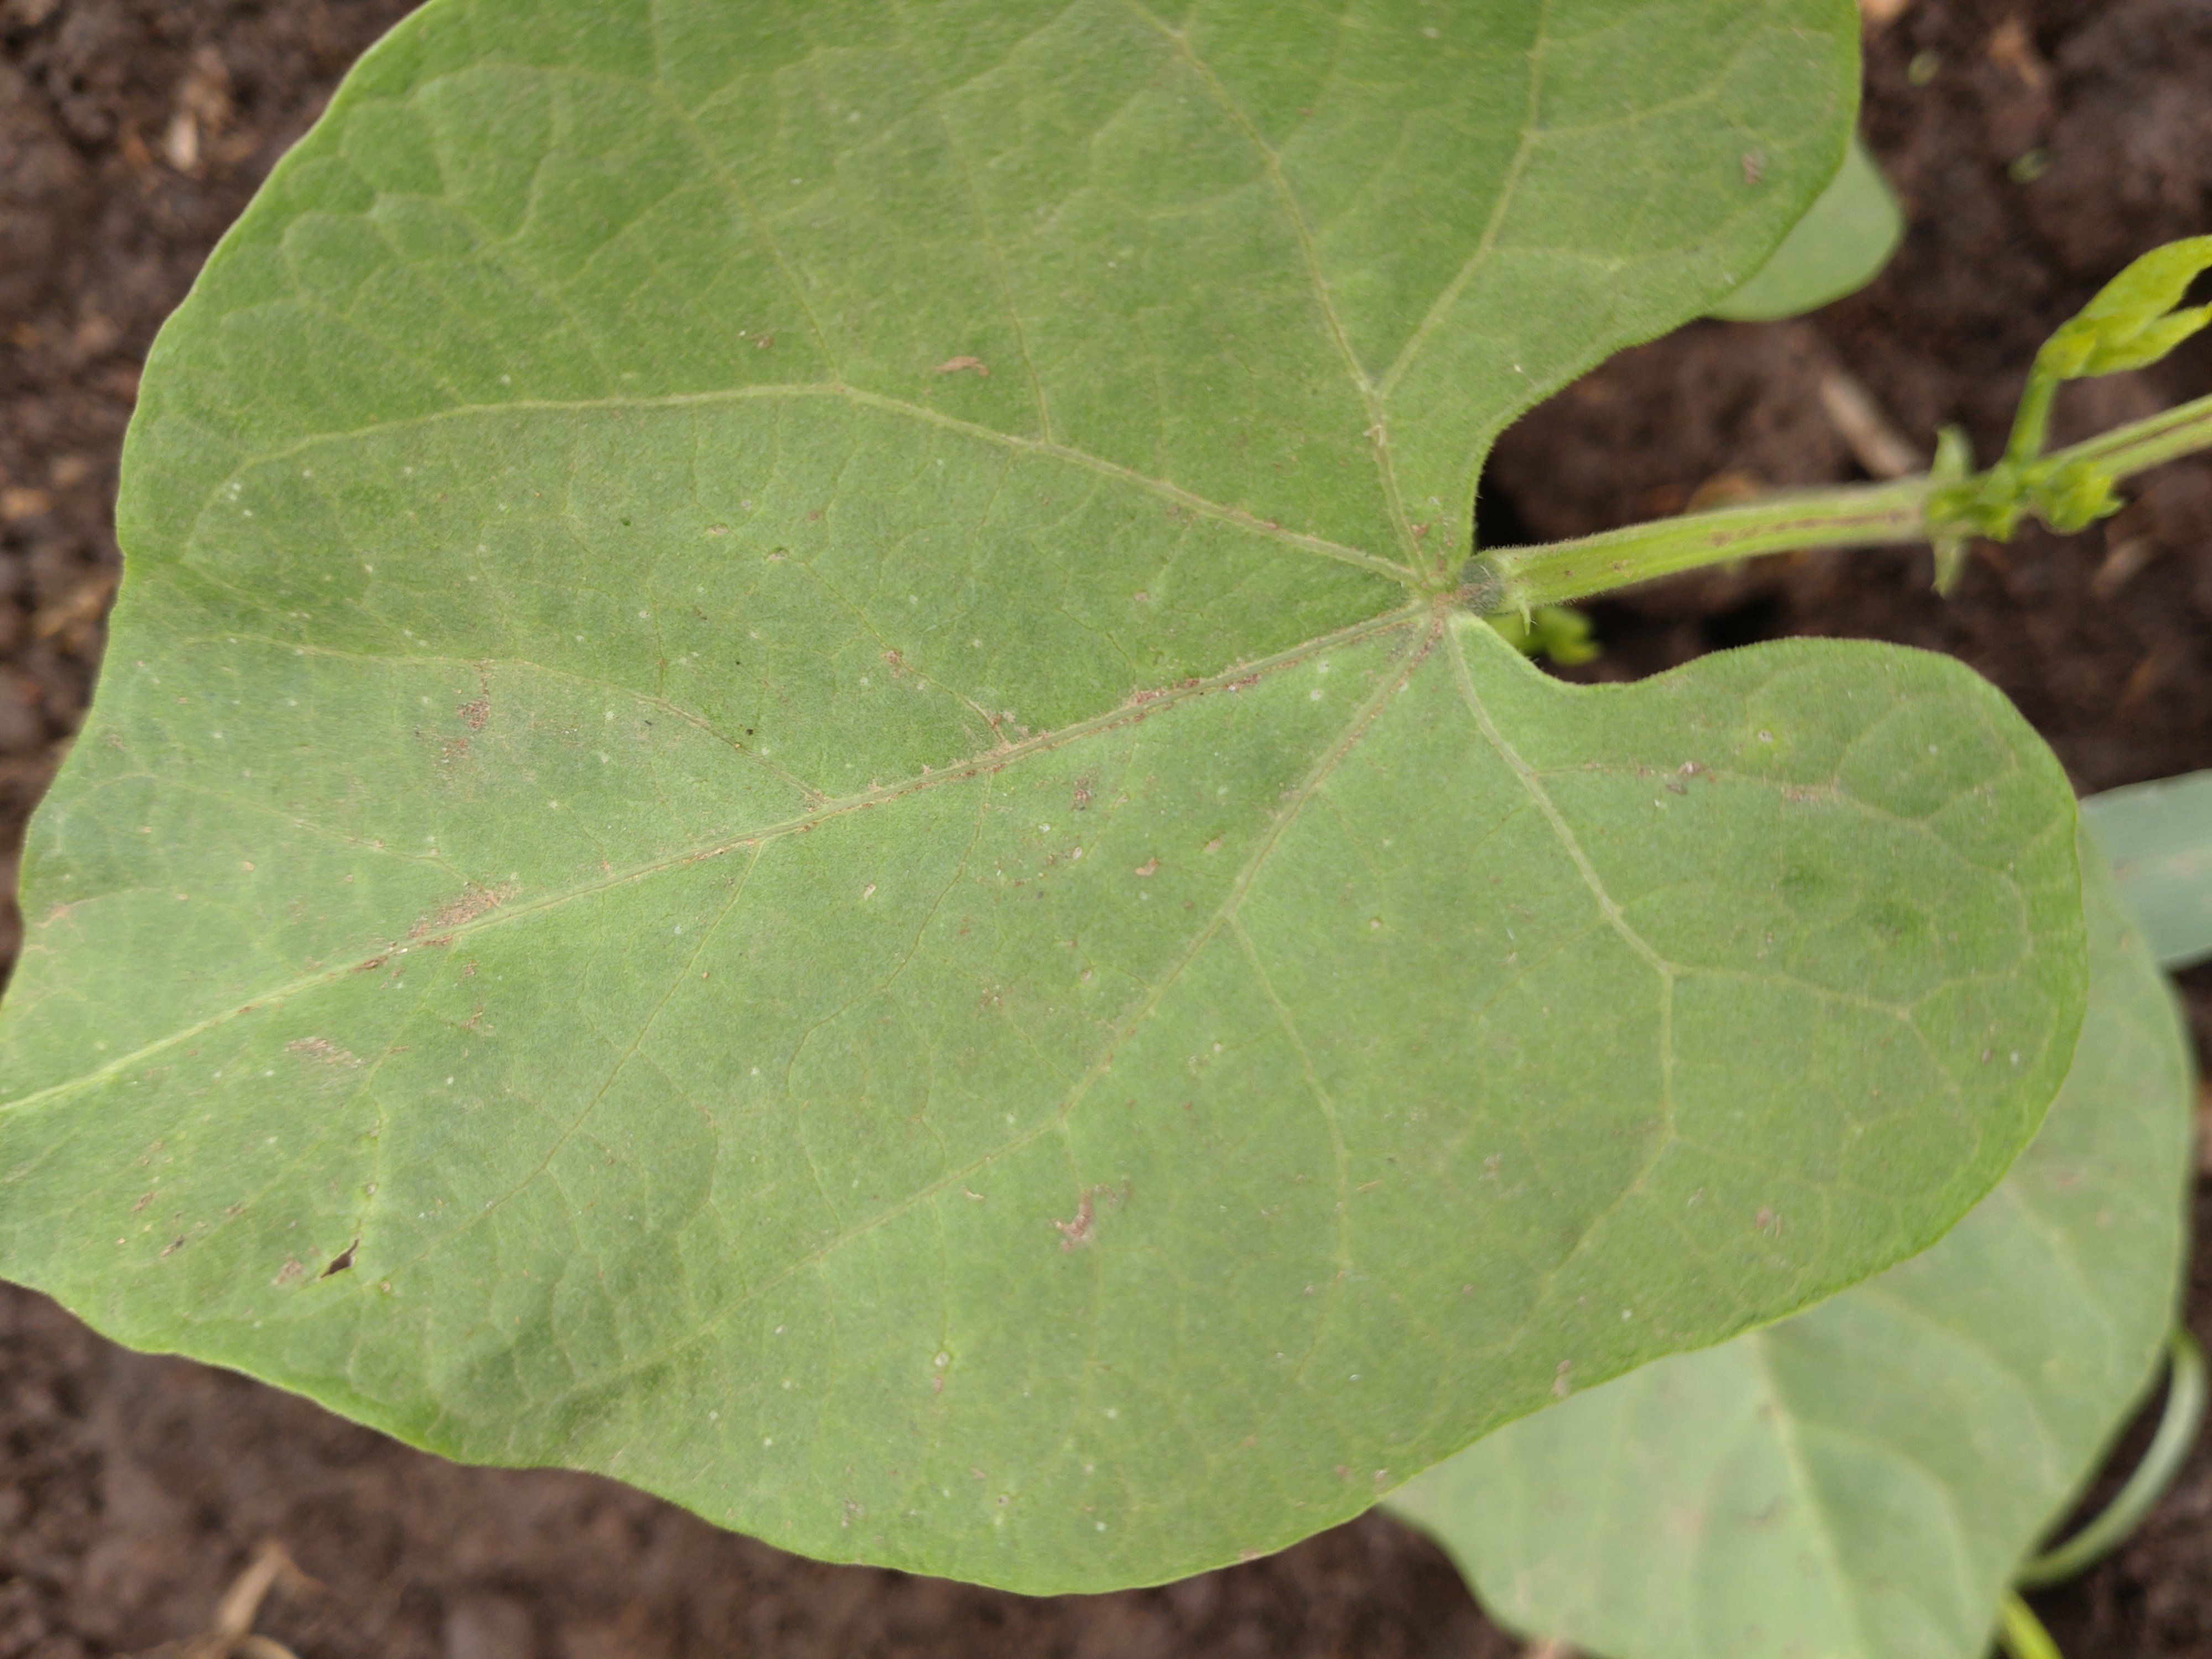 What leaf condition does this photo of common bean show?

healthy
